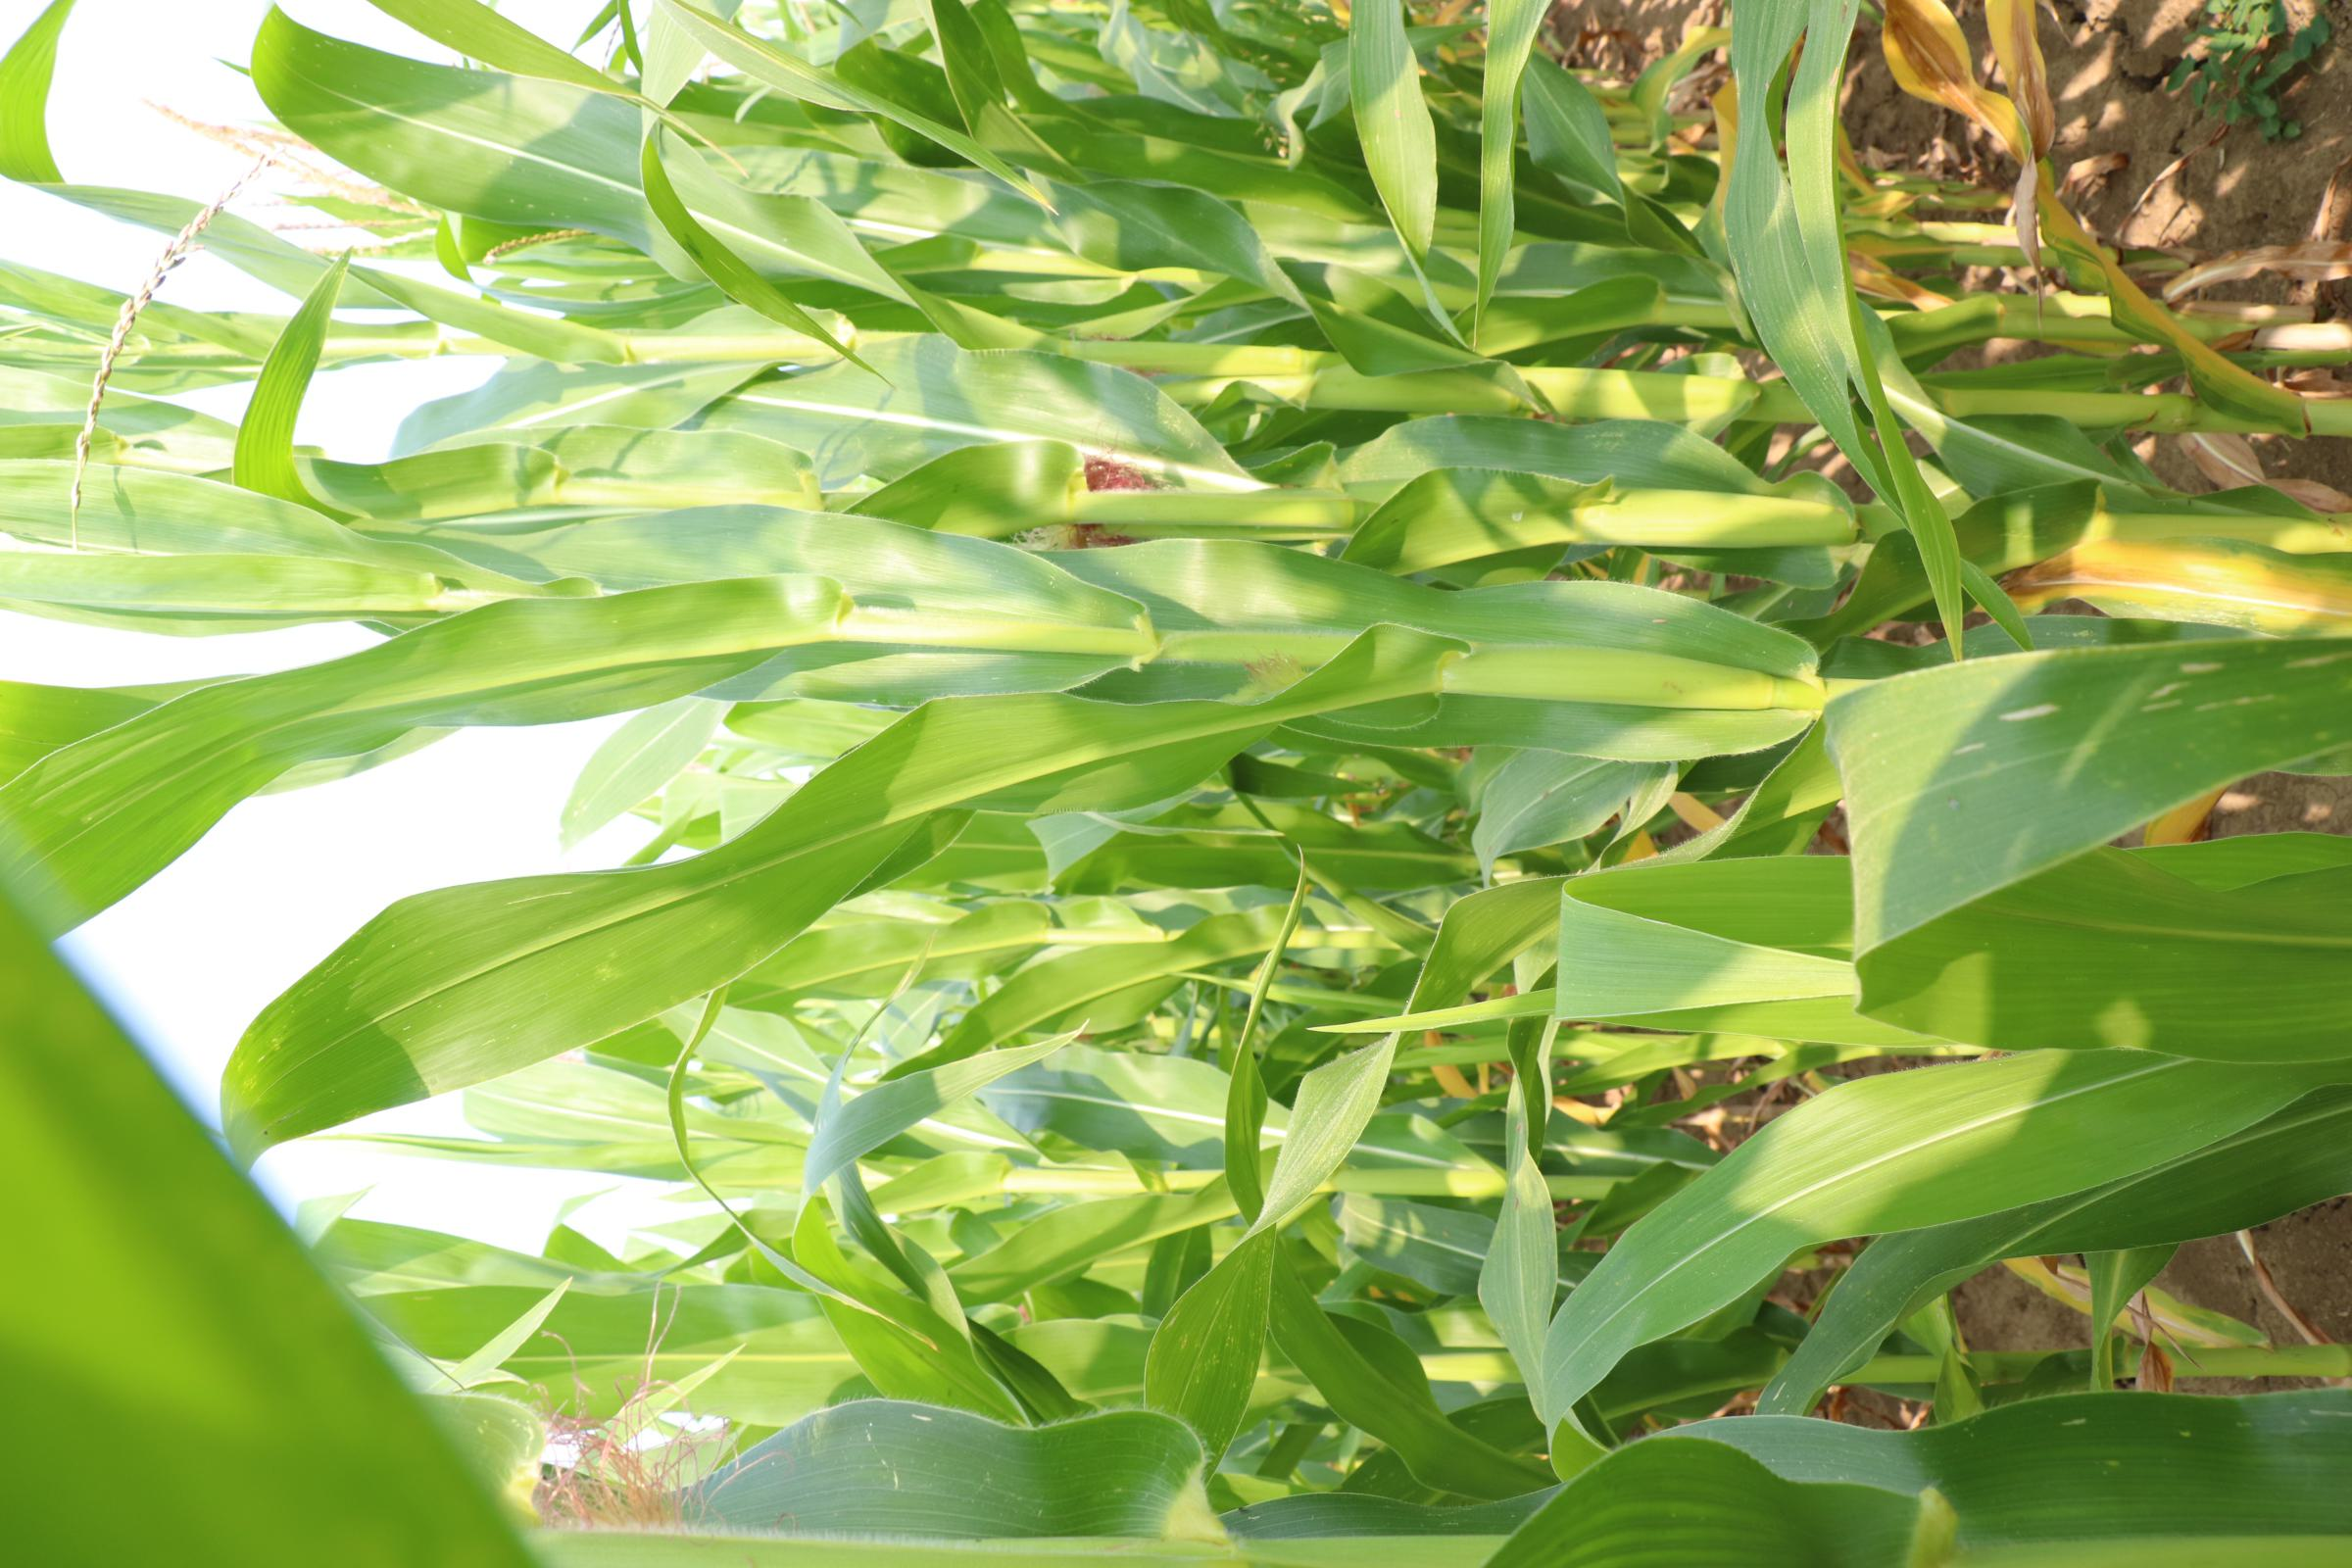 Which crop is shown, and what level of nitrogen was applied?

maize, no added nitrogen
